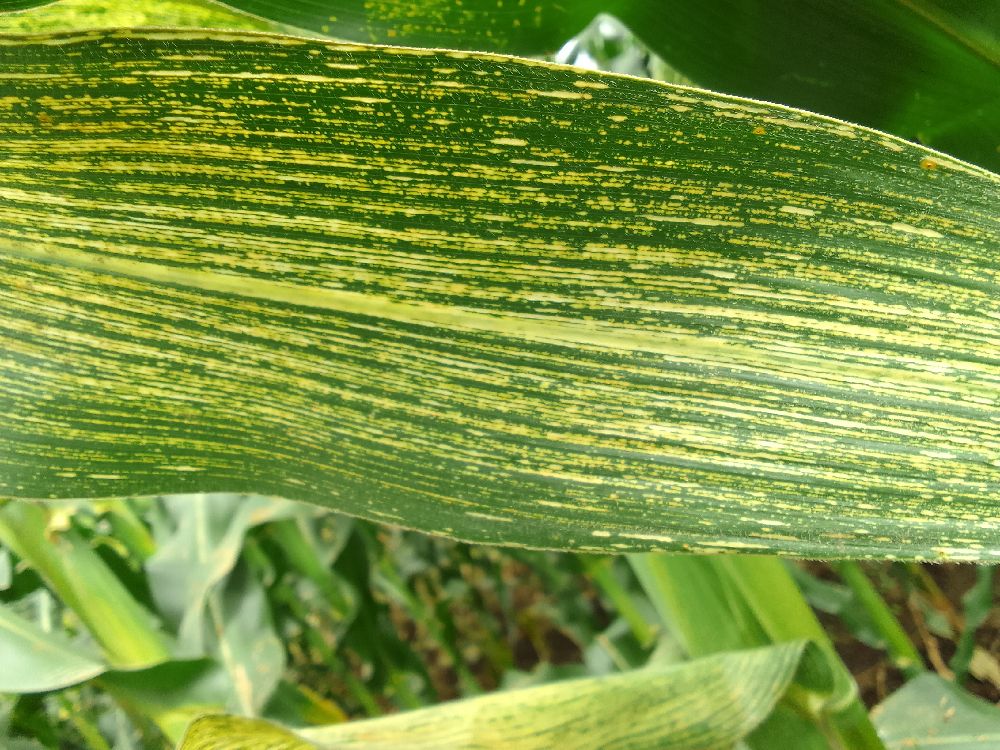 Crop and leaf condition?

maize, maize streak virus
